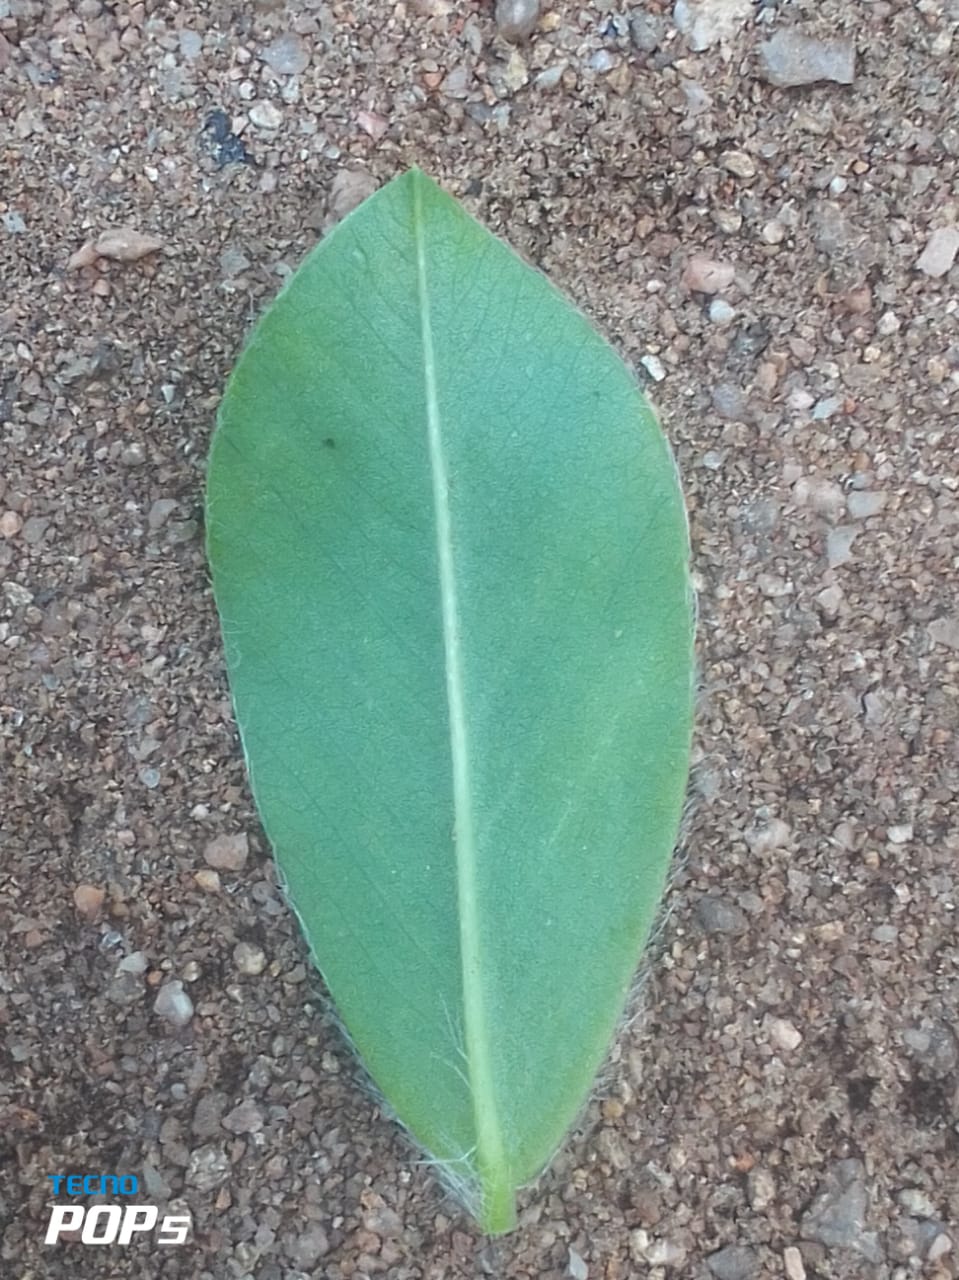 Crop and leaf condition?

peanut, healthy leaves
